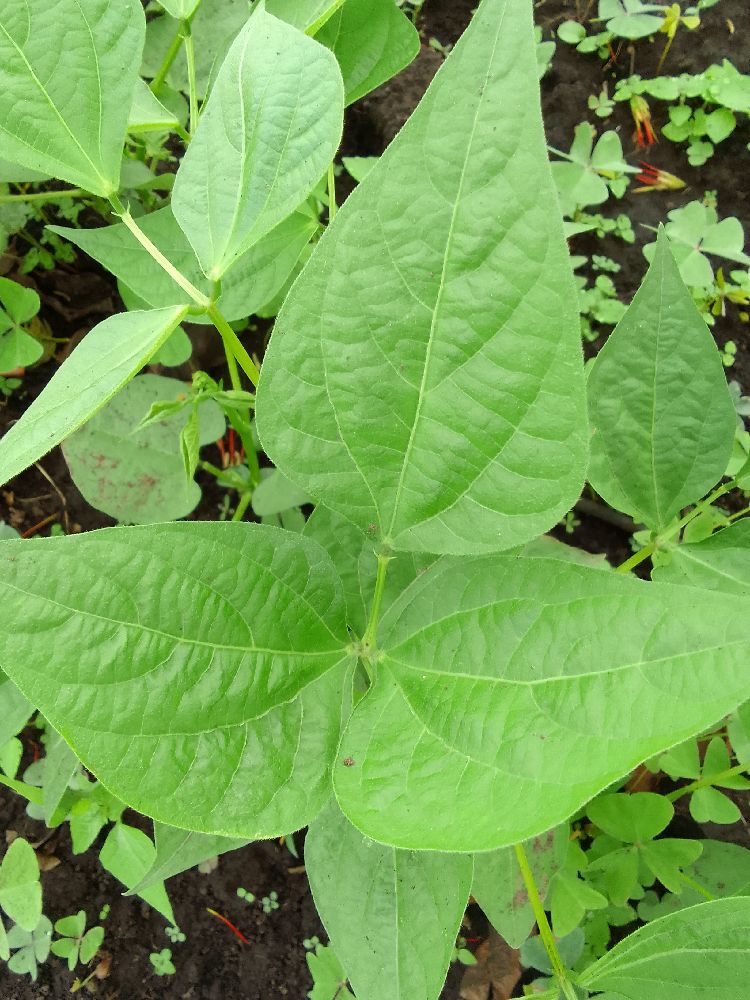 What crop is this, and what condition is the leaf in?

common bean, healthy
